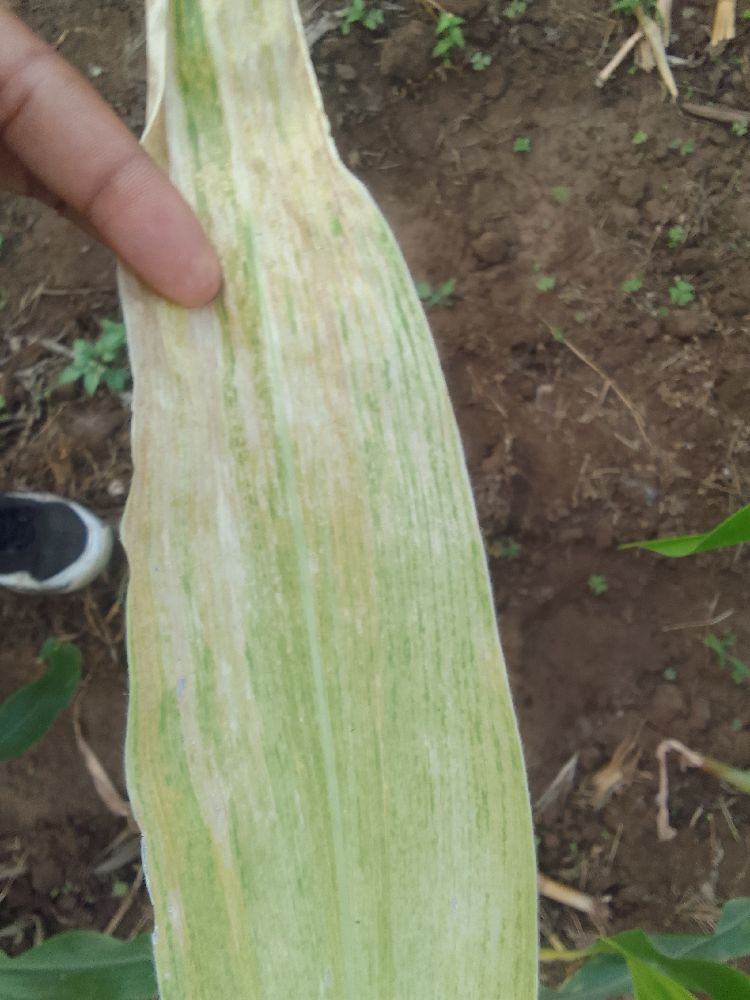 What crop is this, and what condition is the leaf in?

maize, maize lethal necrosis
